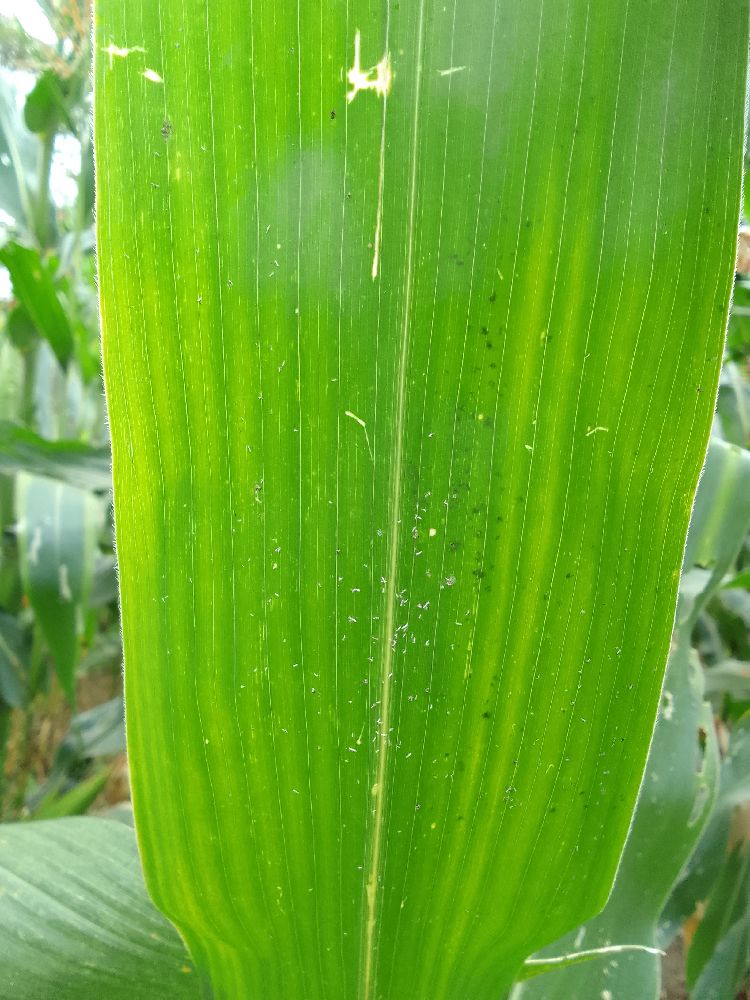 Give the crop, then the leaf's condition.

maize, healthy
